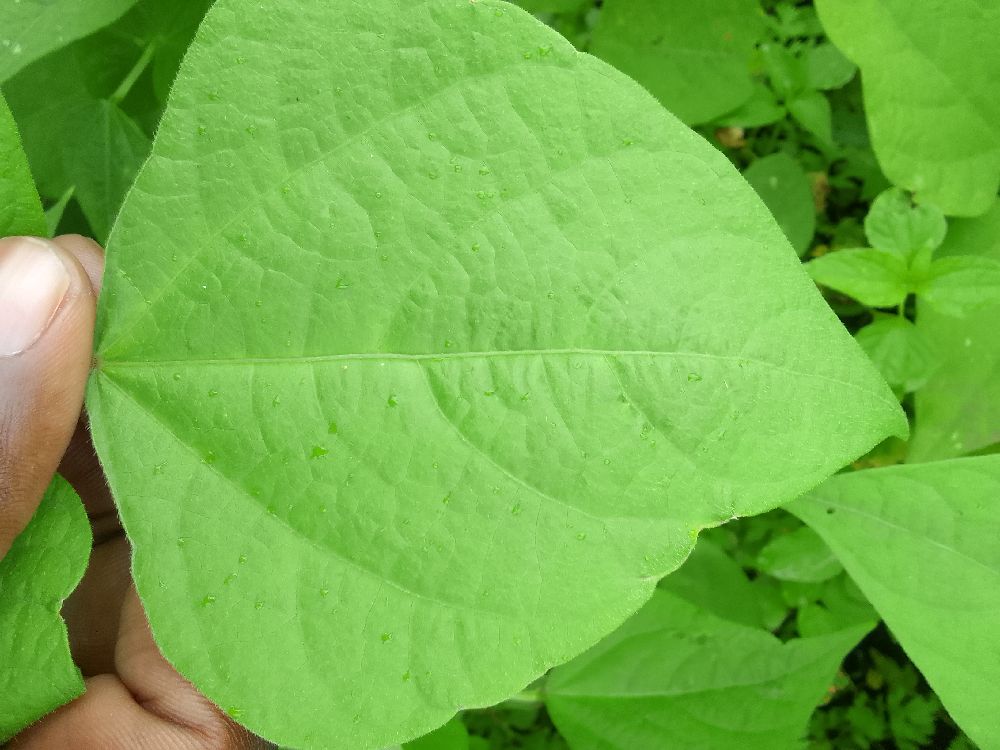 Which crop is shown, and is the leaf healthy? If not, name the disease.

common bean, healthy
